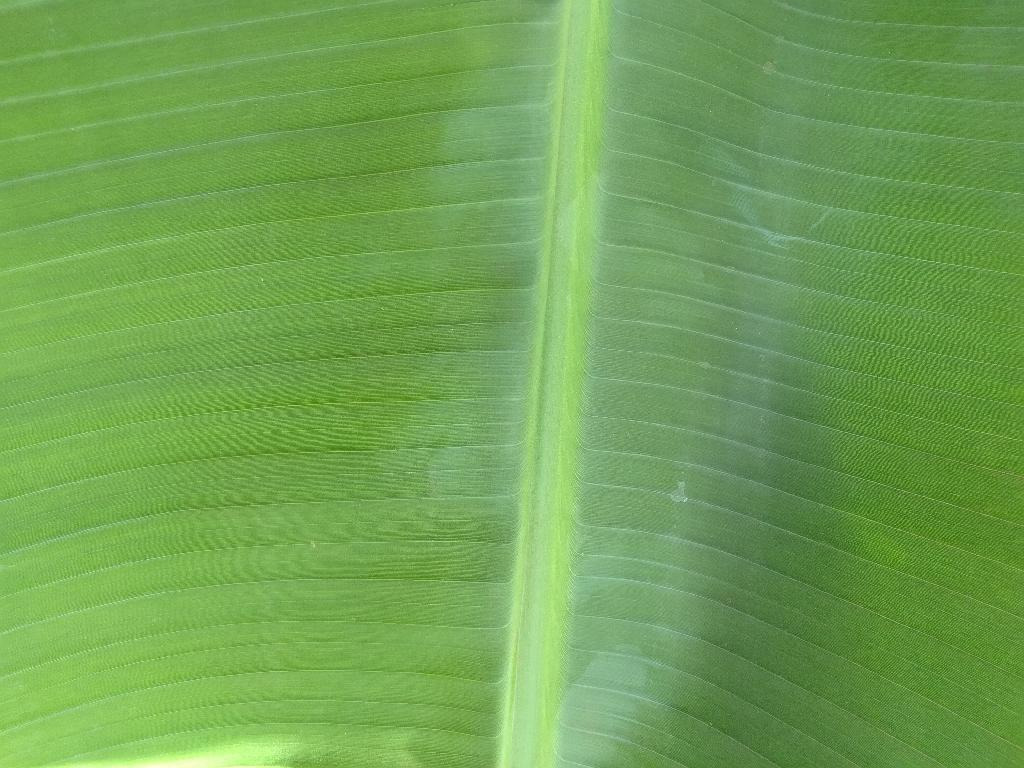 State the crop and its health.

banana, healthy
